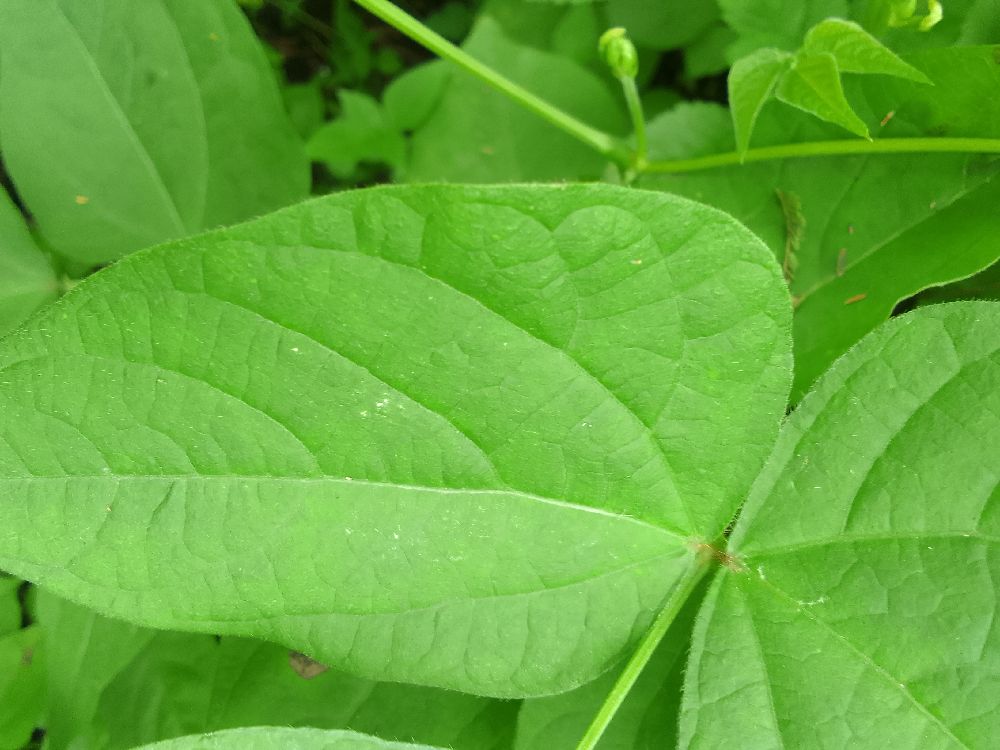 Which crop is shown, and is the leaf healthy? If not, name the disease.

common bean, healthy
